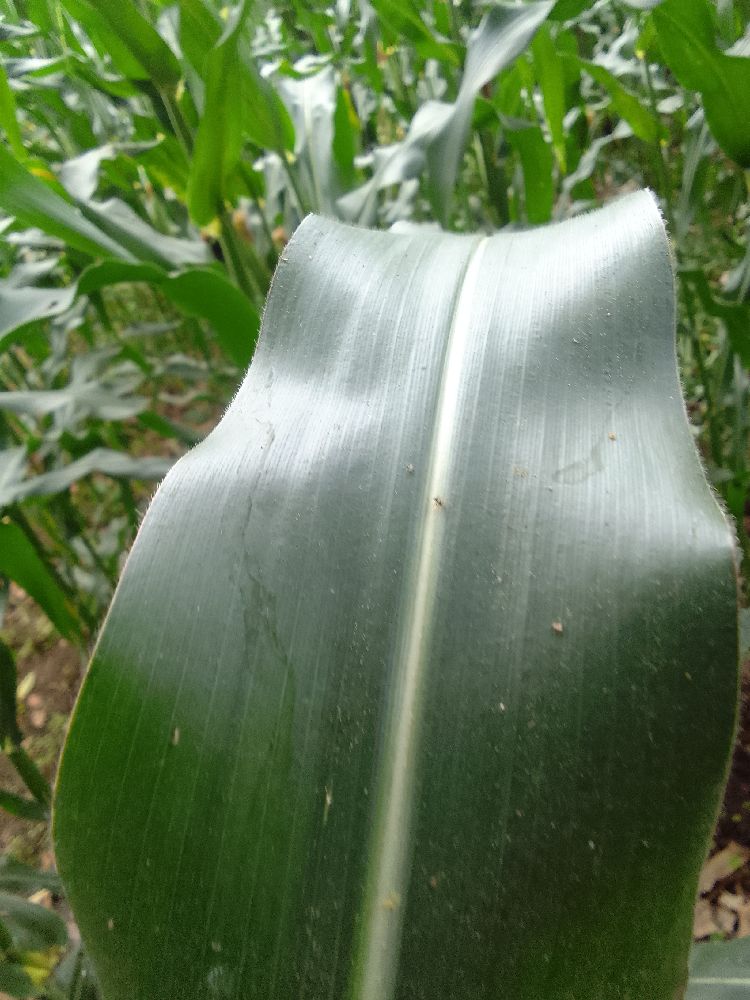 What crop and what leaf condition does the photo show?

maize, healthy
